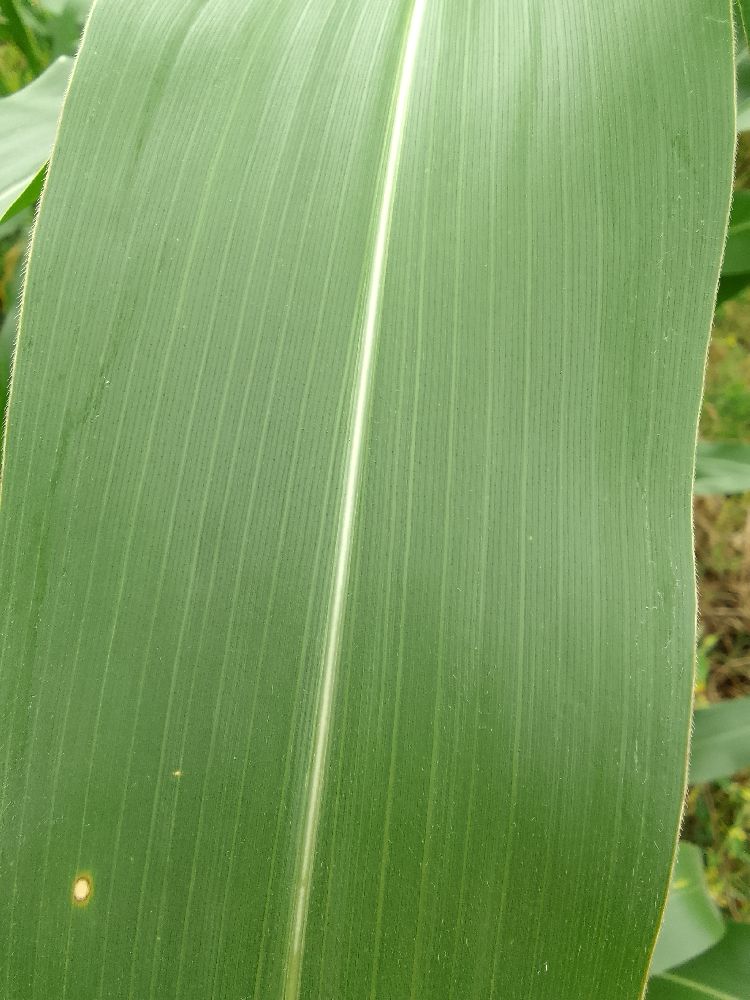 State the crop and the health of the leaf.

maize, healthy
